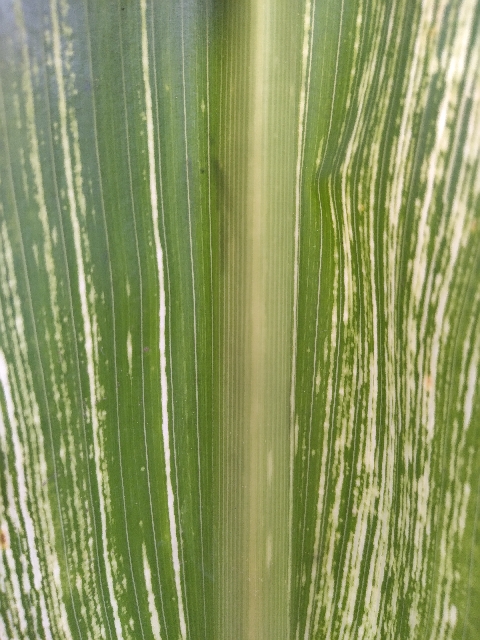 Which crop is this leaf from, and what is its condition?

maize, maize streak virus
